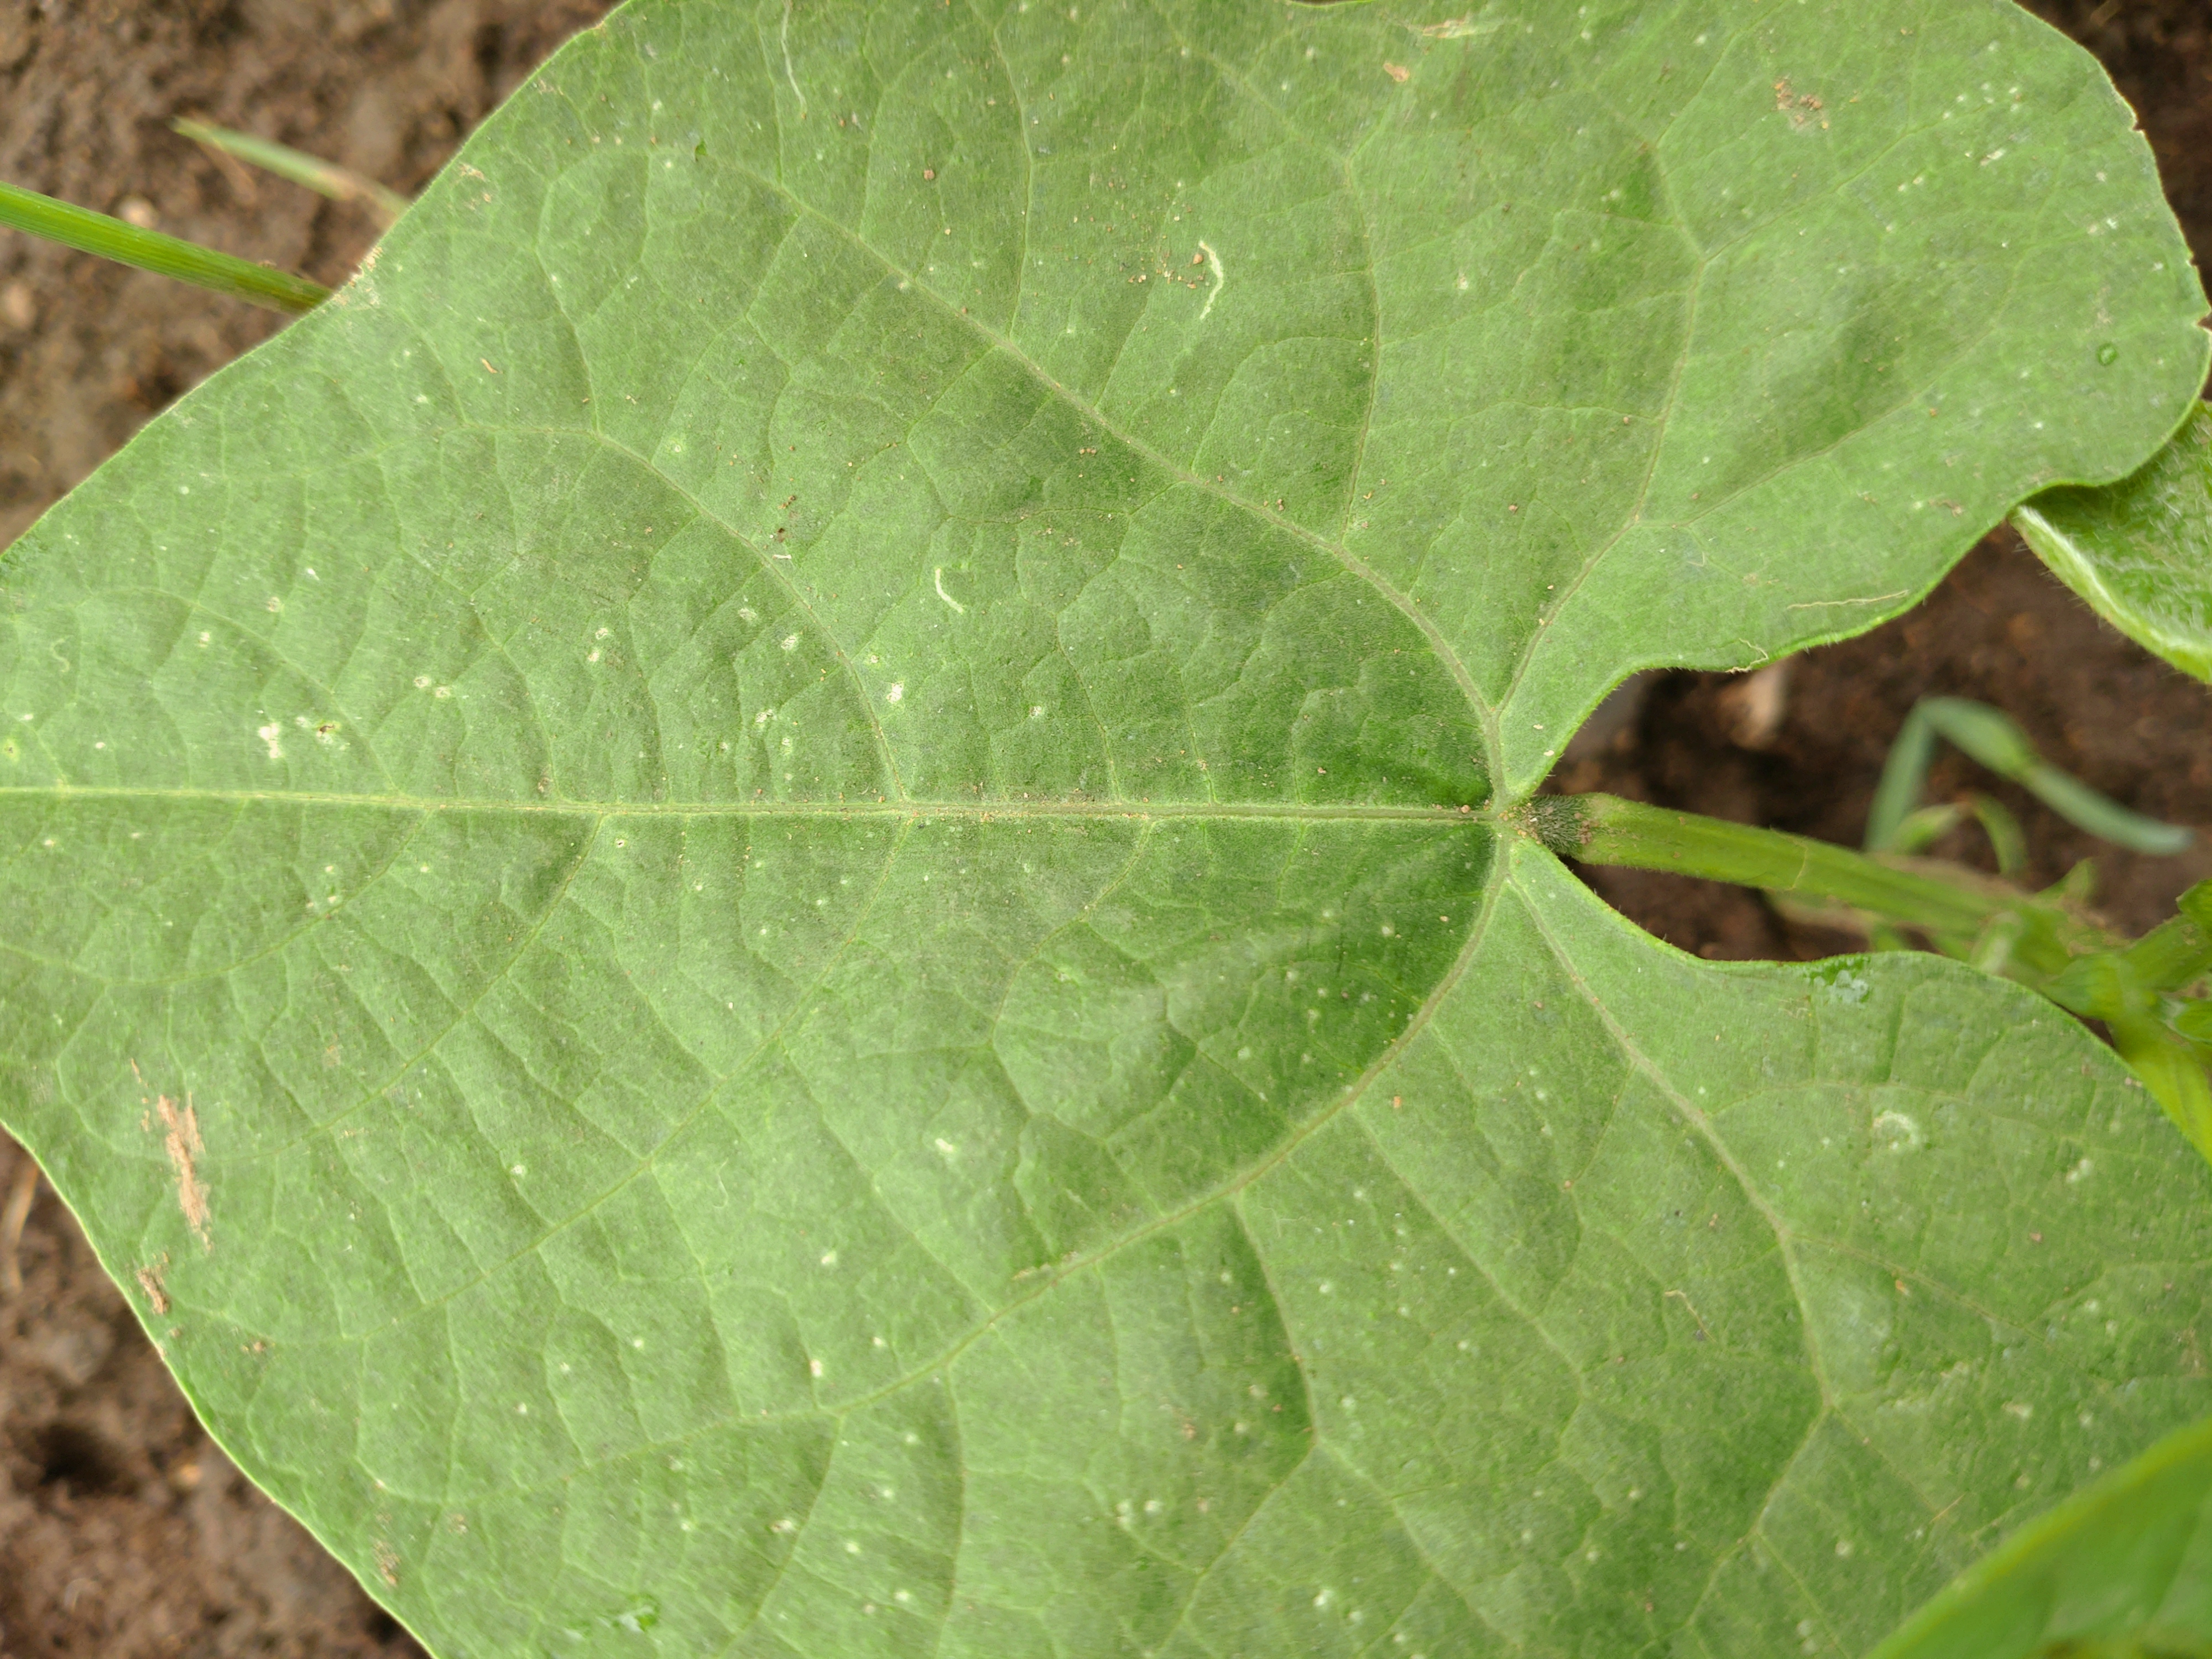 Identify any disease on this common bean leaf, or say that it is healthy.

healthy
